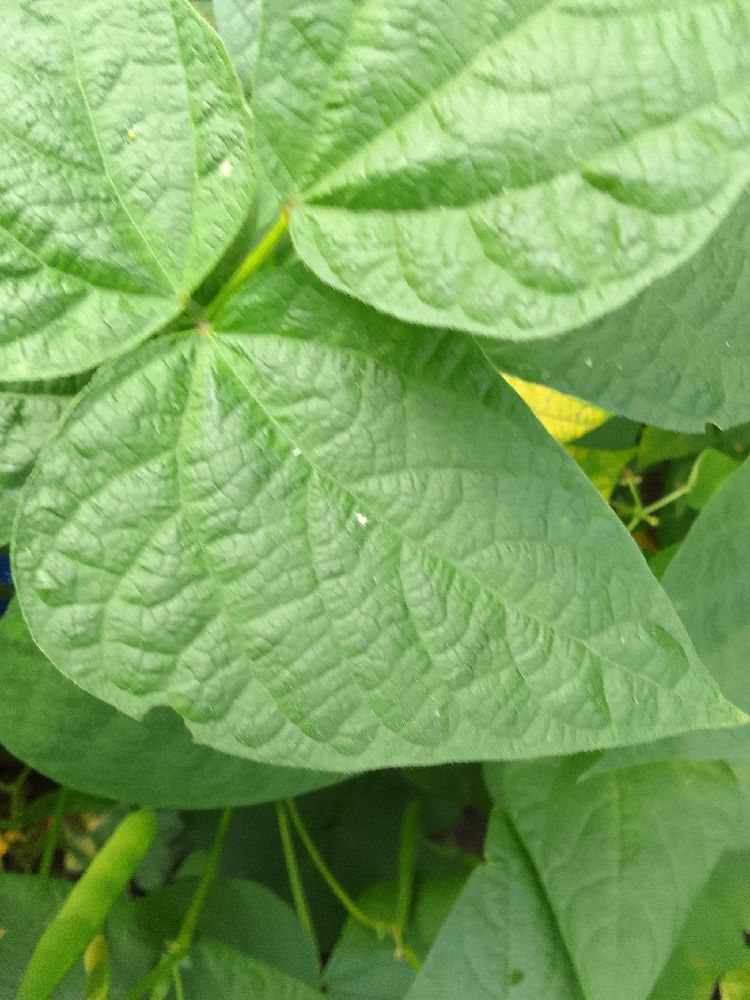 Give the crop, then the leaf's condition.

common bean, healthy
